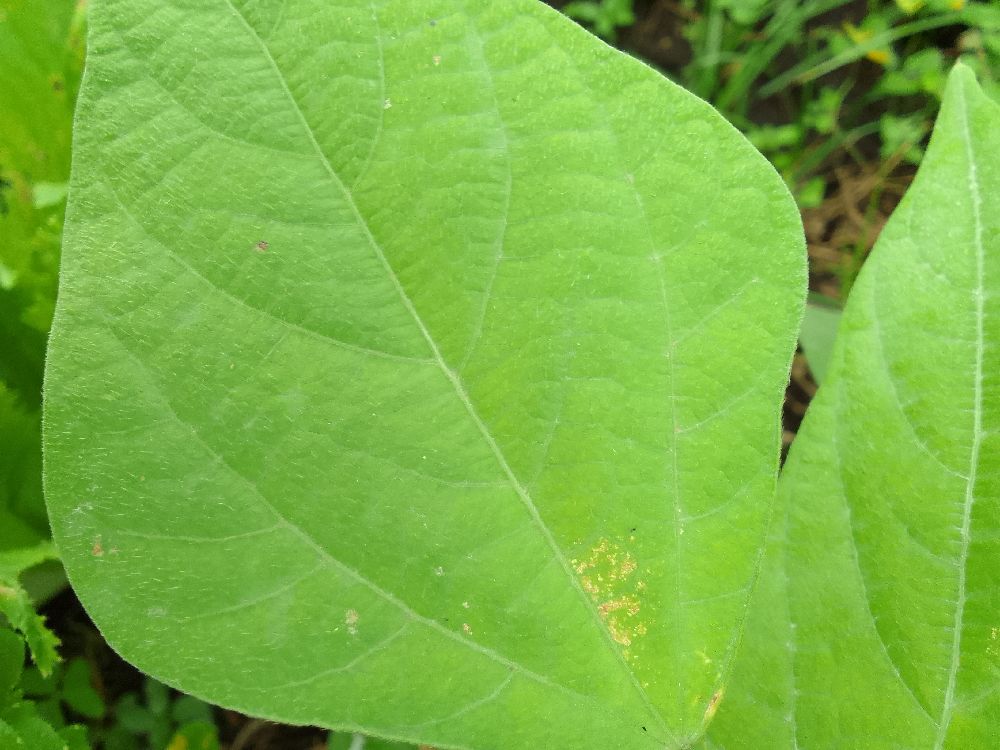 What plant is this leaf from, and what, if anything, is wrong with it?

common bean, healthy
